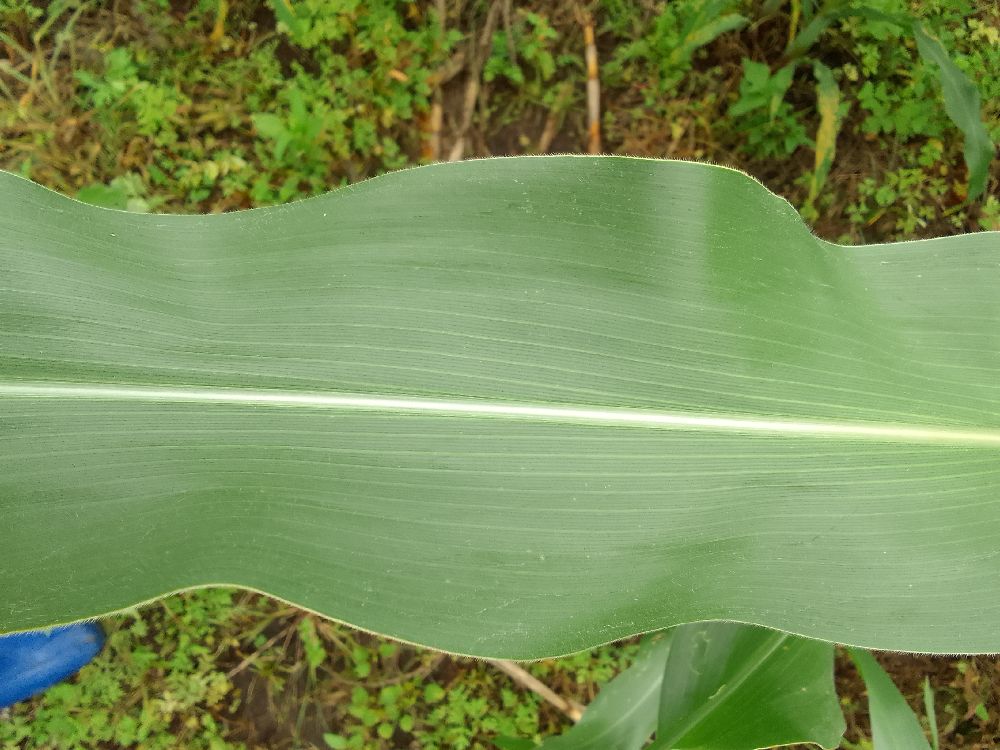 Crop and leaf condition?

maize, healthy
